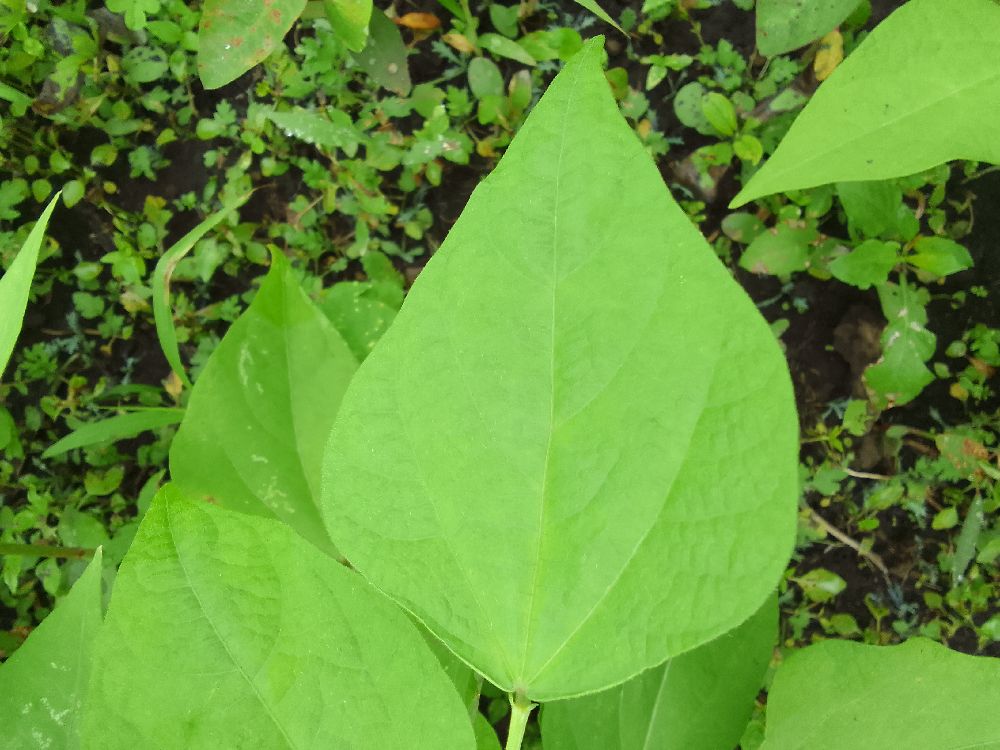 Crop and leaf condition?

common bean, healthy
